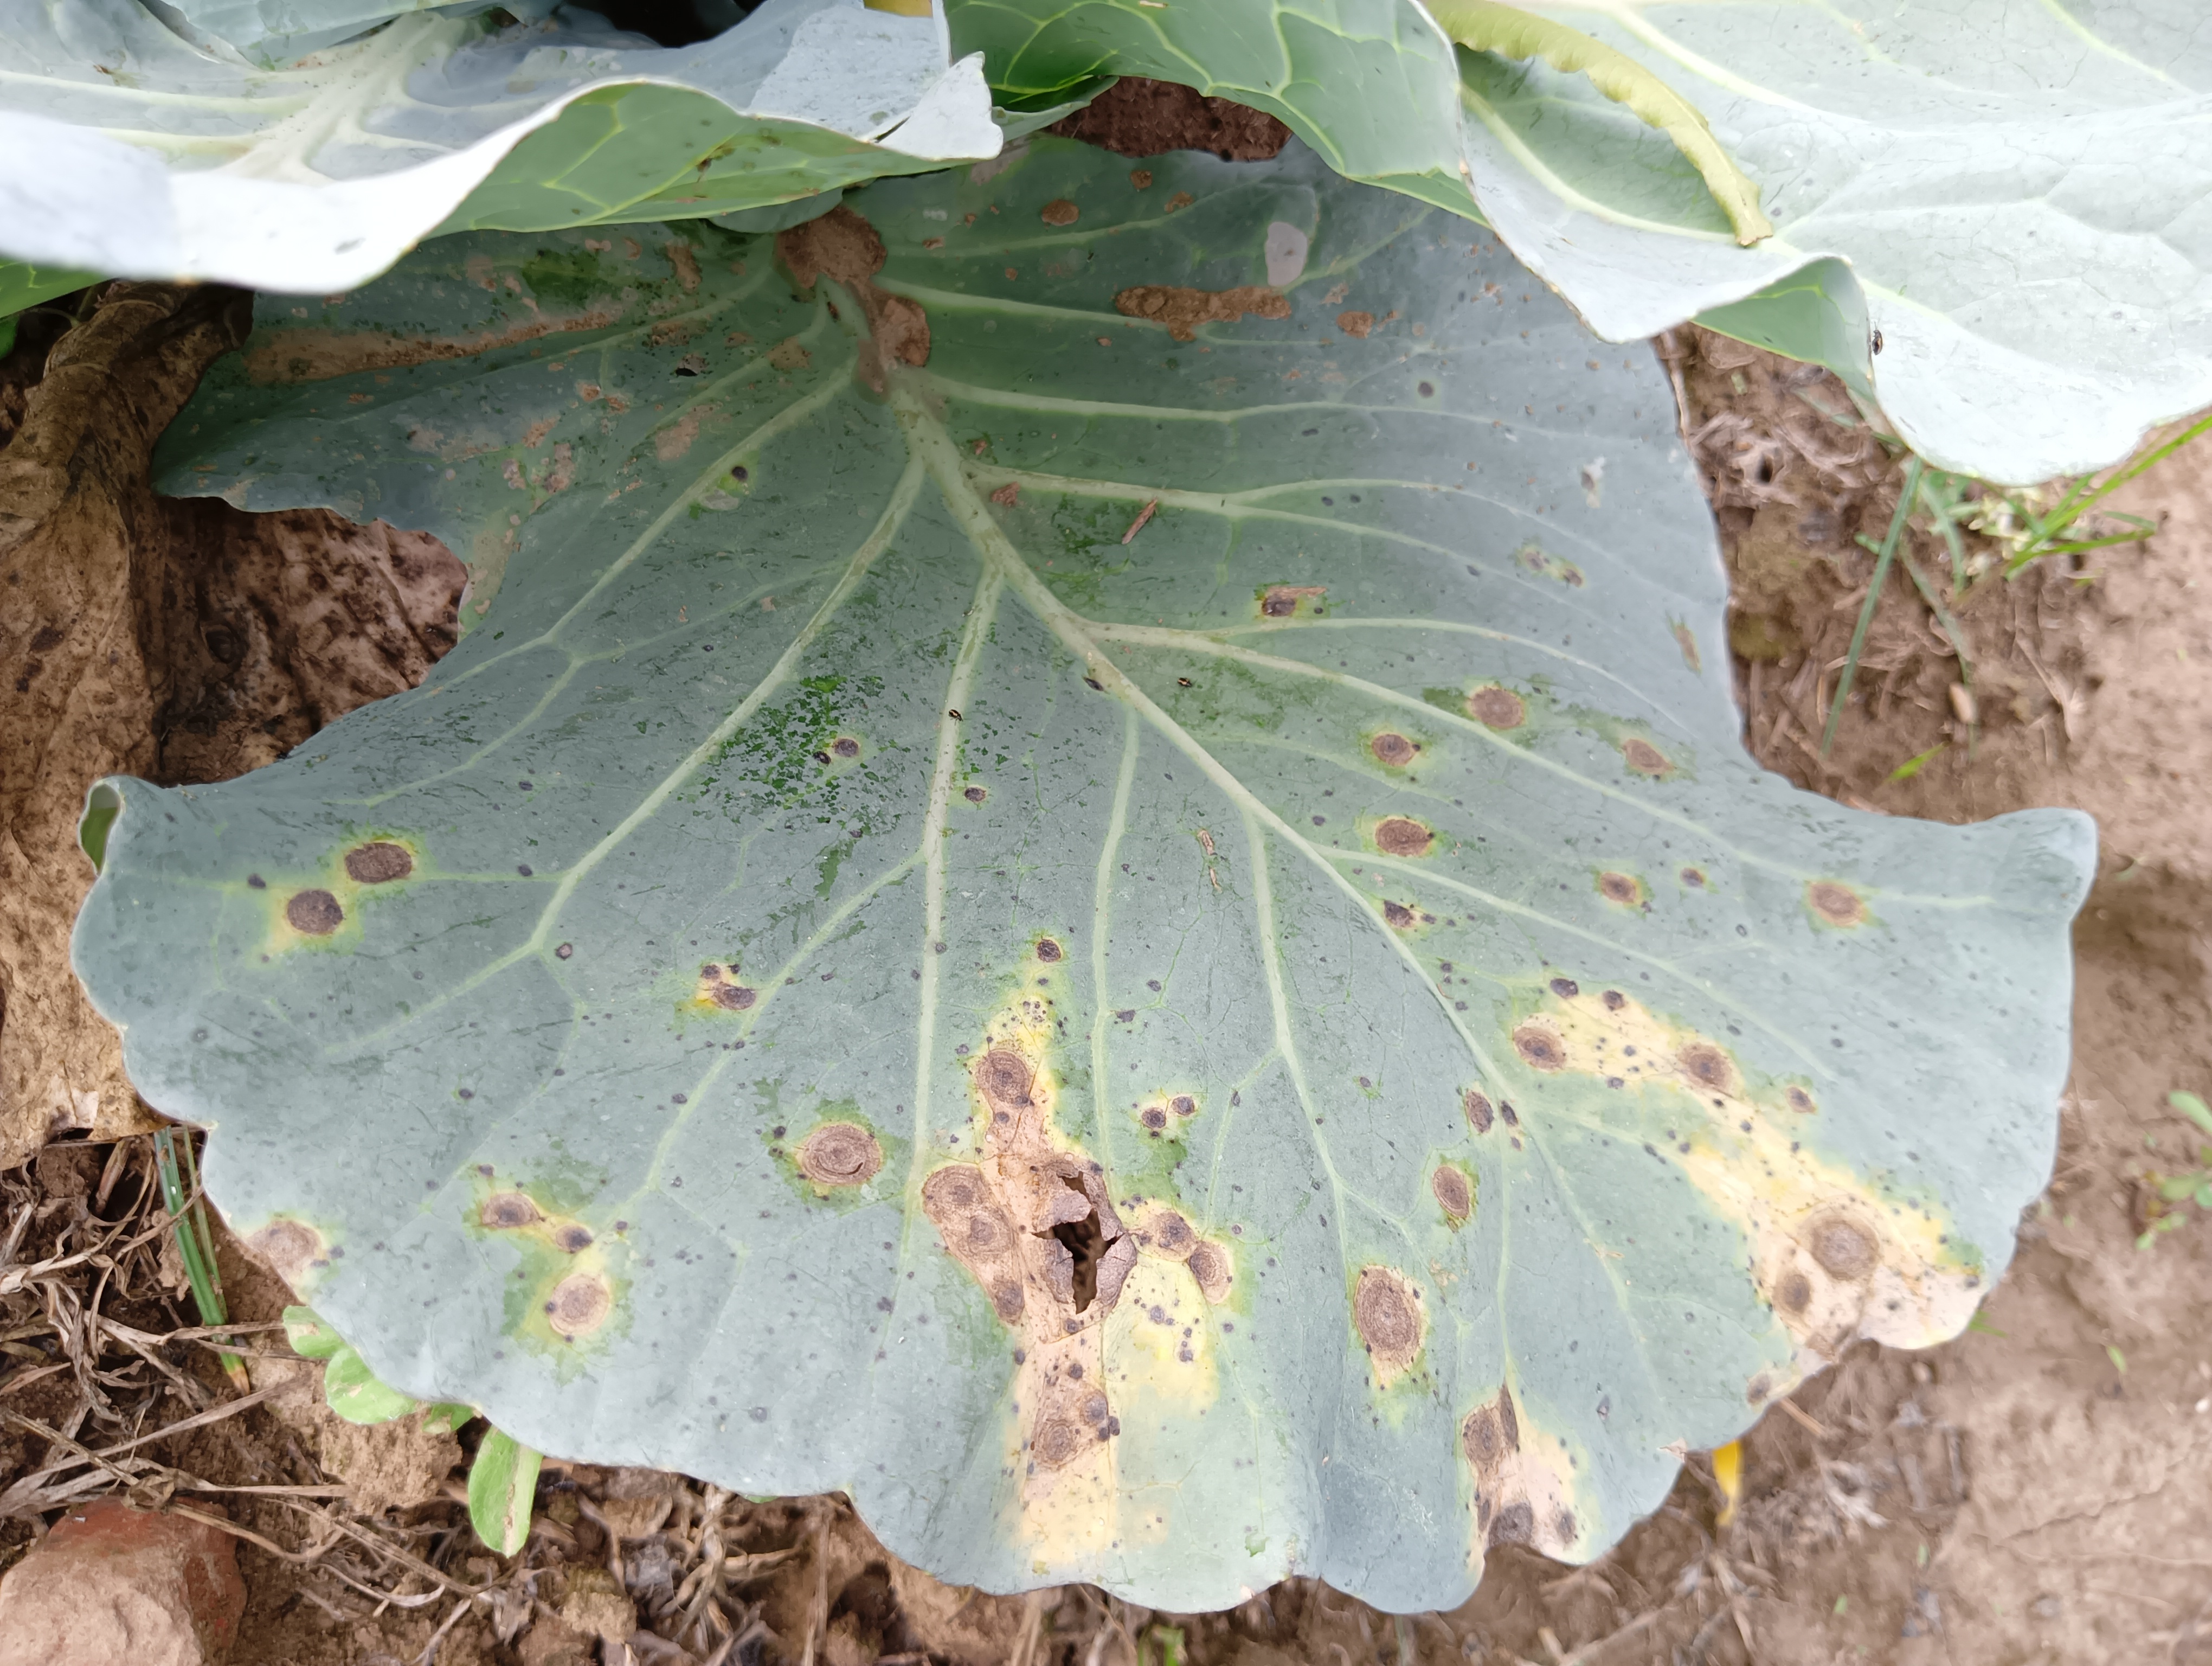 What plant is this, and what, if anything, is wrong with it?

cabbage, alternaria
